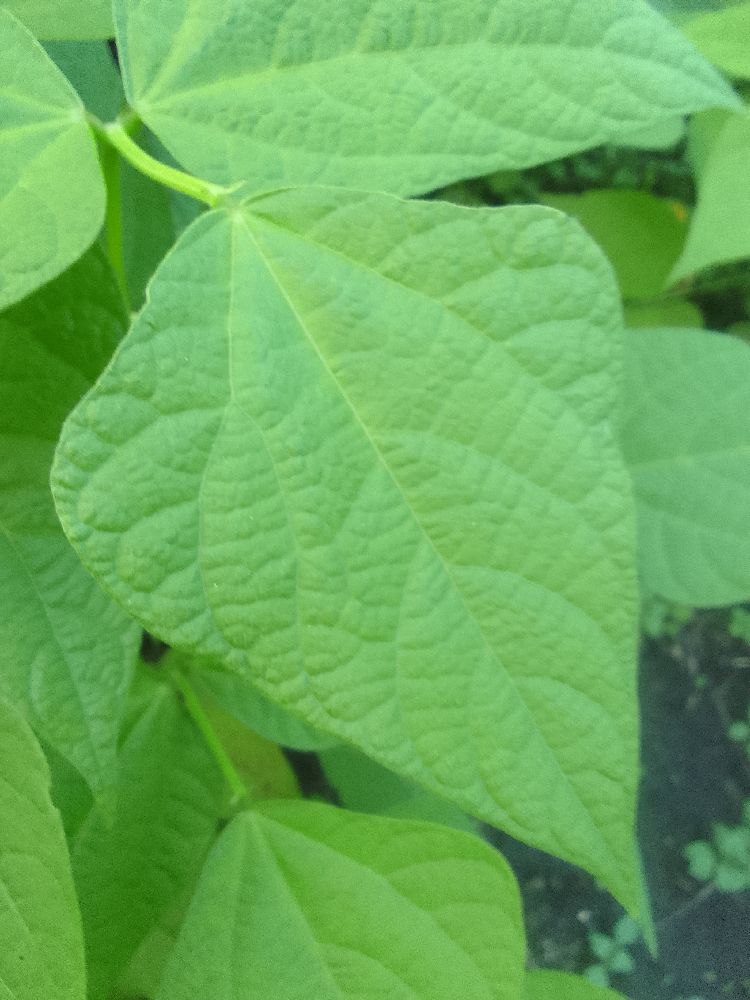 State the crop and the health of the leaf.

common bean, healthy
